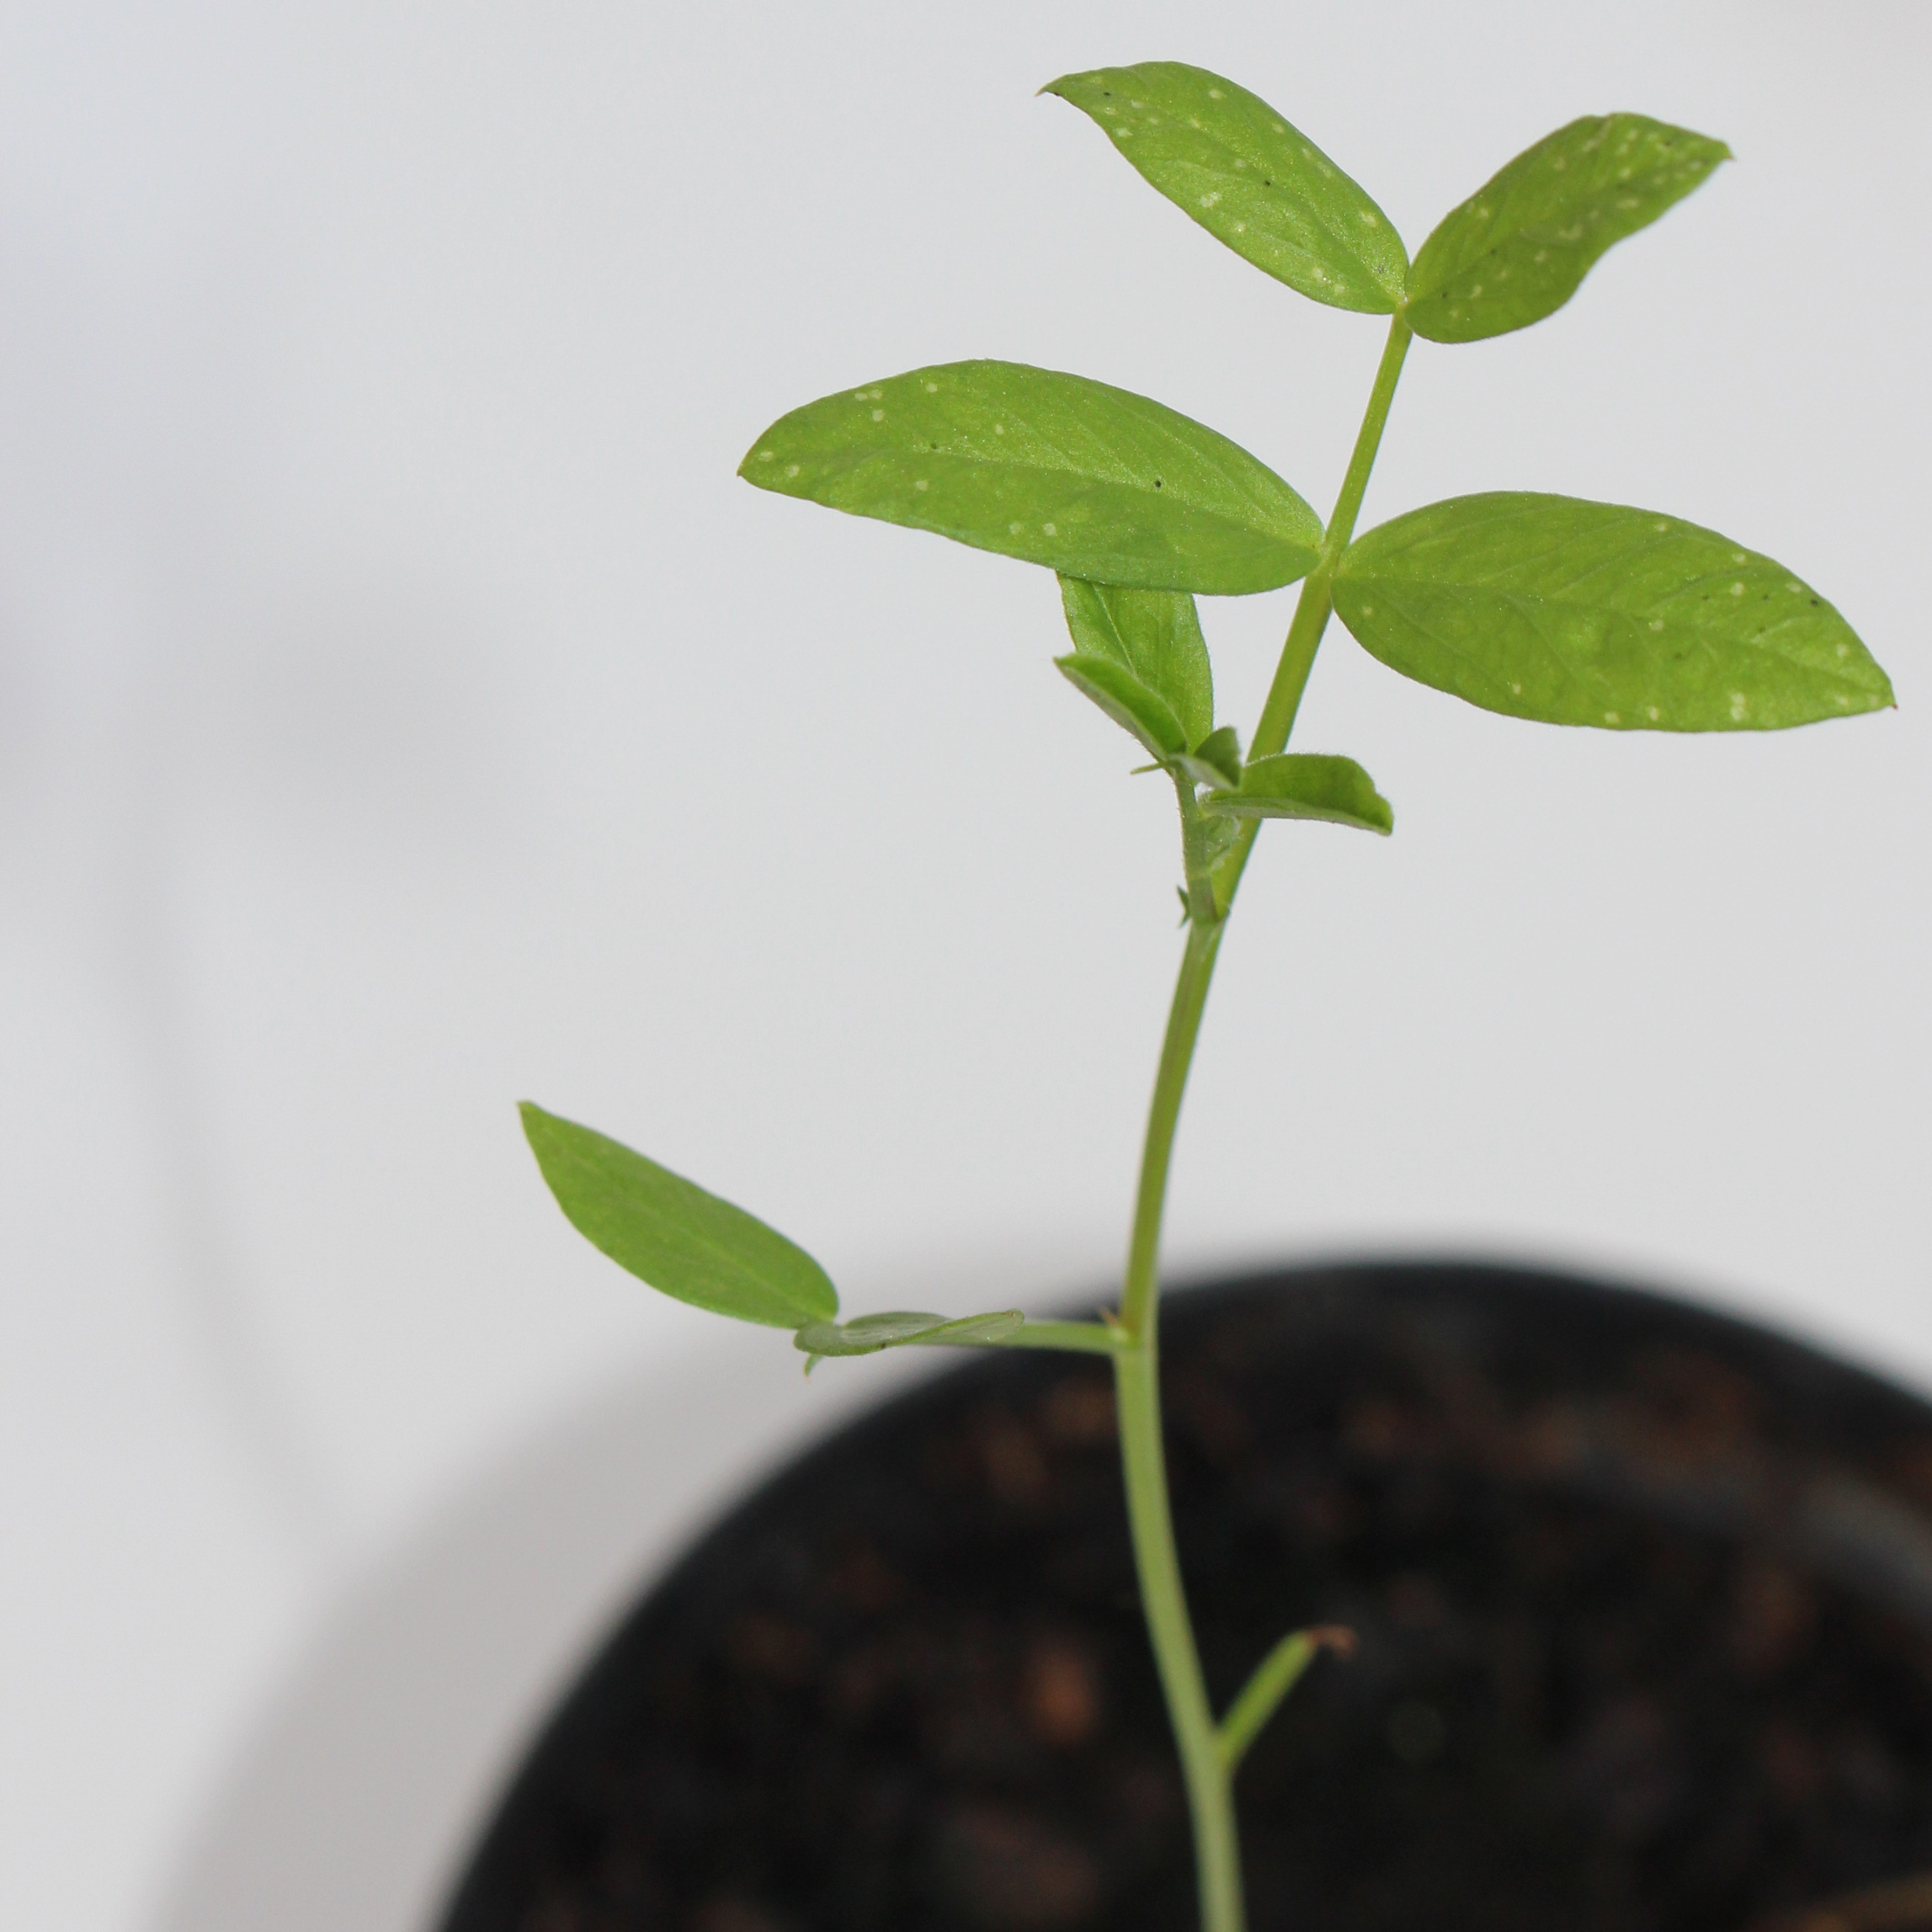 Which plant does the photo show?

Vicia sativa
